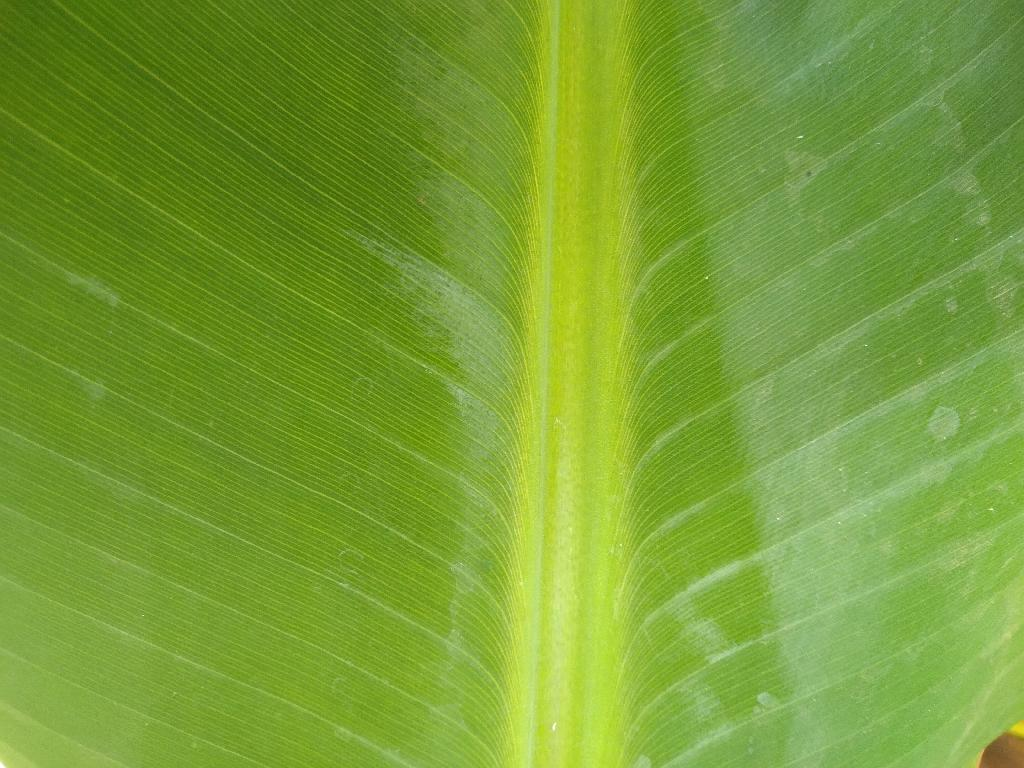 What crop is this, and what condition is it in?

banana, healthy
